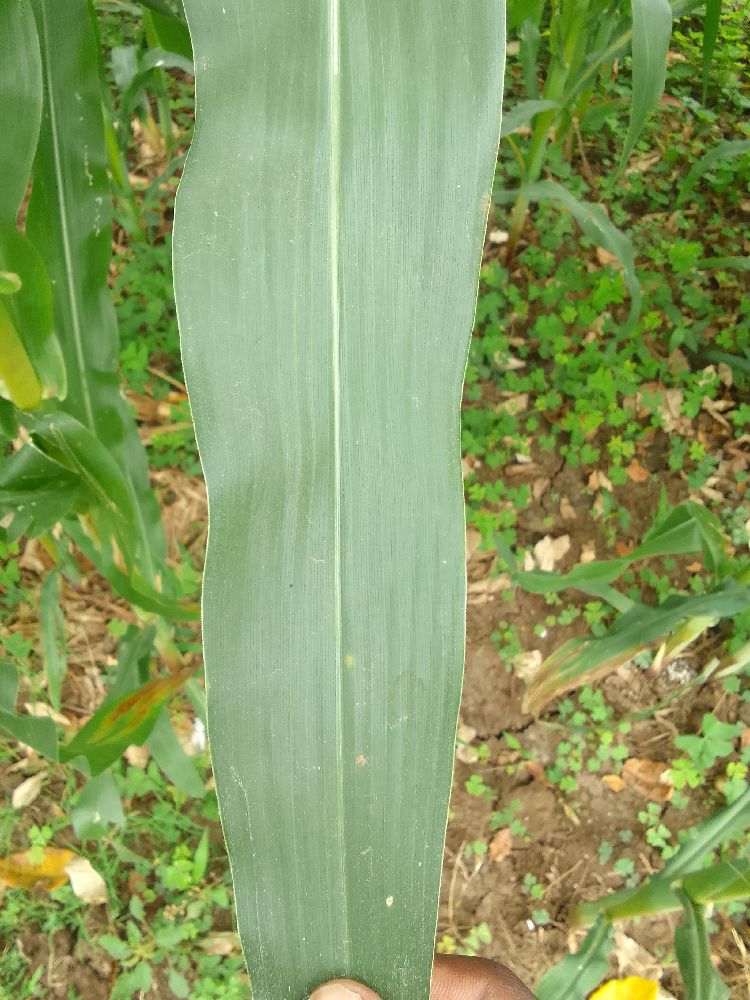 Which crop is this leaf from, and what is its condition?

maize, healthy
